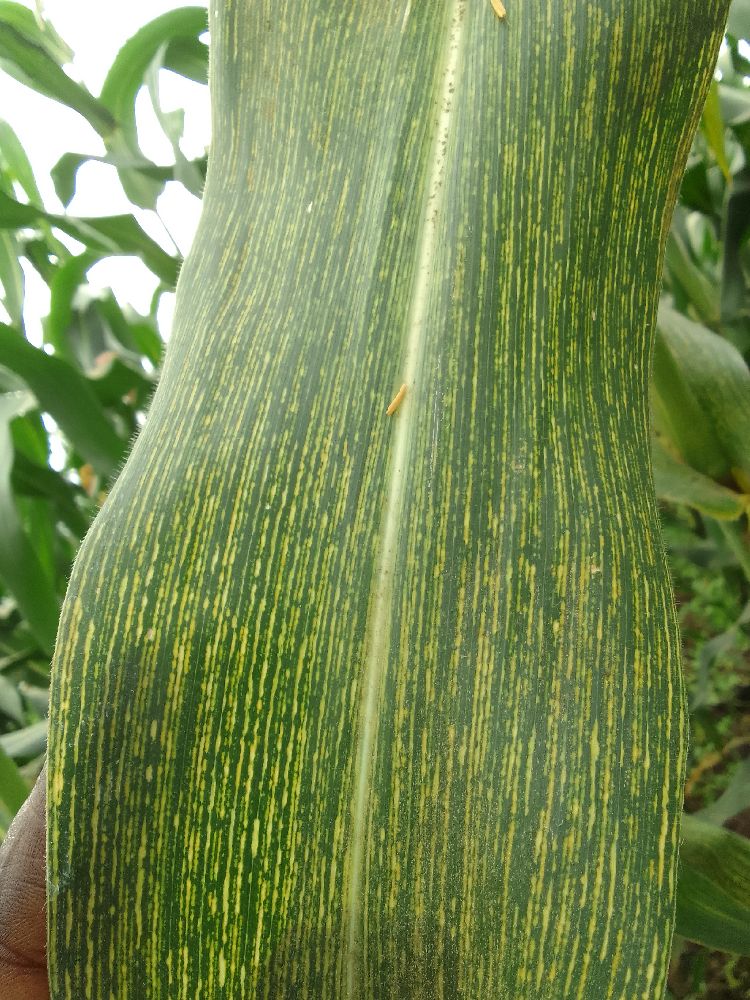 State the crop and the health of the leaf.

maize, maize streak virus
